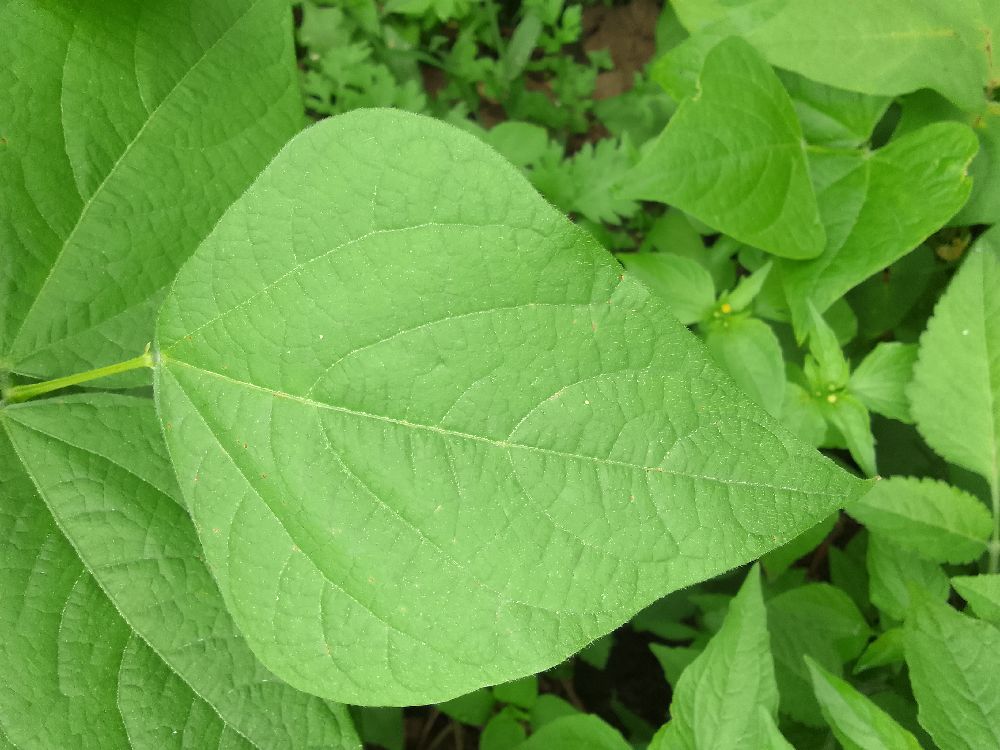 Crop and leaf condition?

maize, maize streak virus
